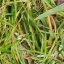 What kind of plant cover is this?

grass
